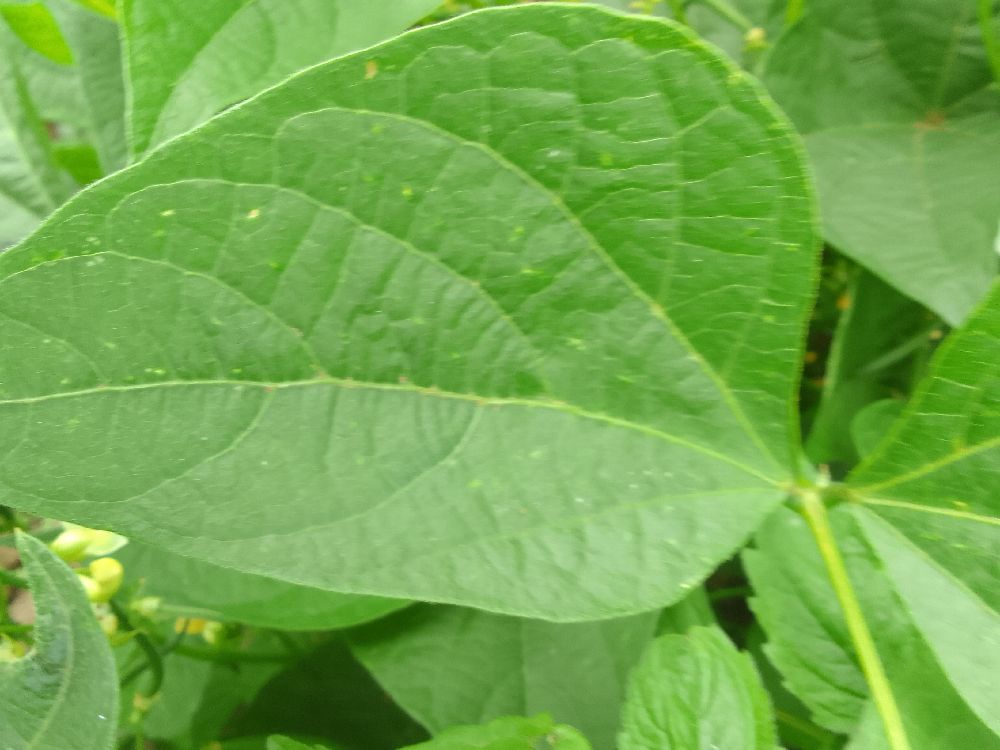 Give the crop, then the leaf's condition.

common bean, healthy
